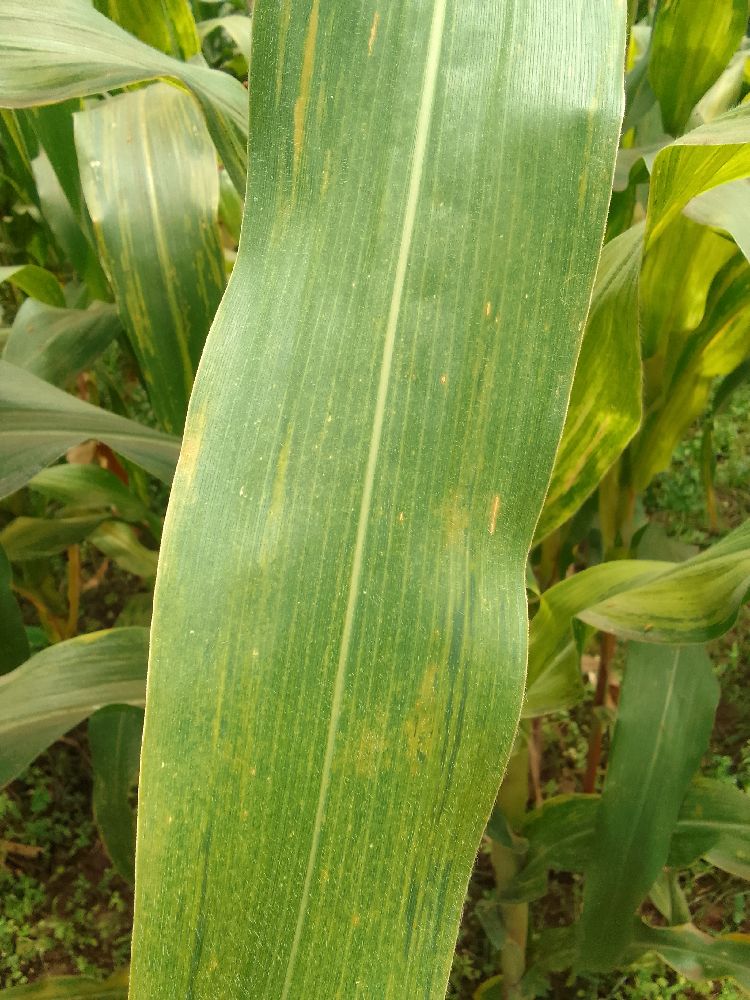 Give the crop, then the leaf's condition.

maize, maize lethal necrosis
